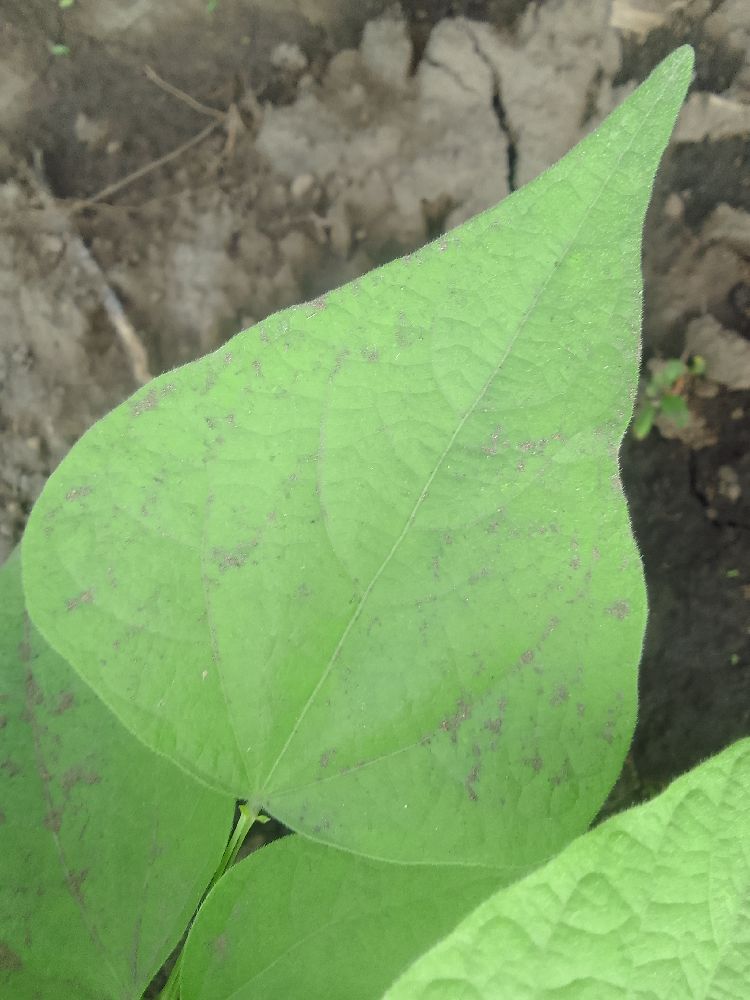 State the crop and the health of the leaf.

common bean, healthy
